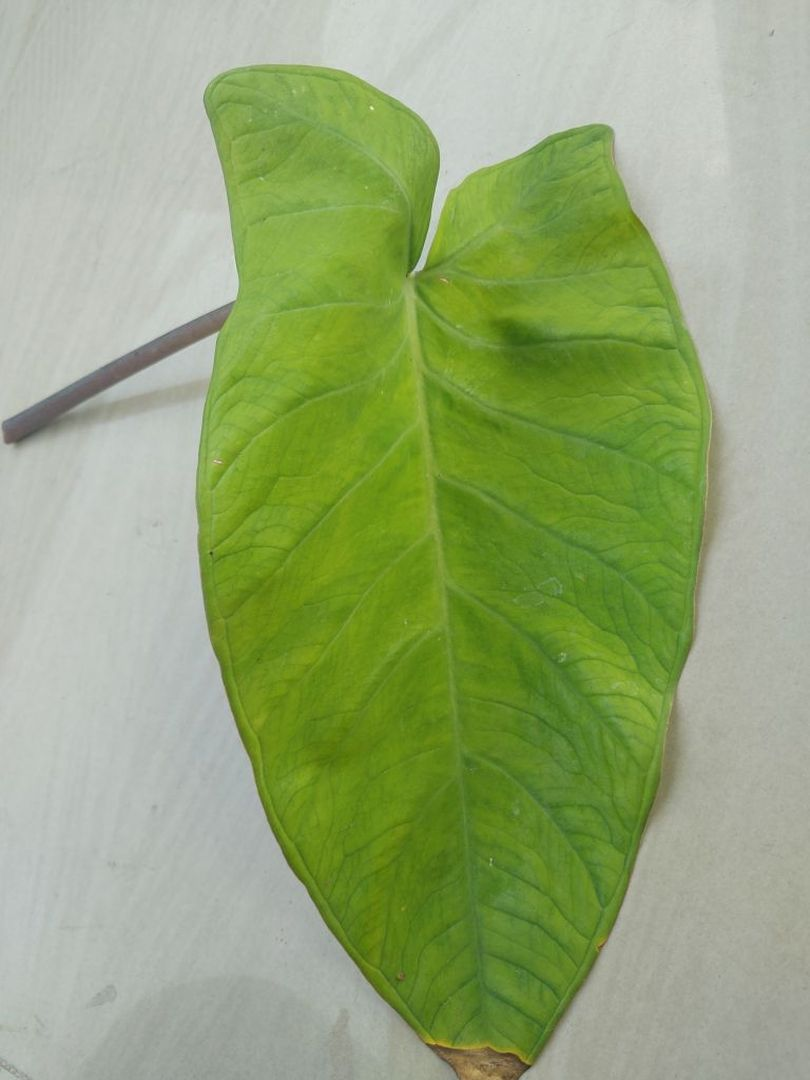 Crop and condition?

taro, mosaic
